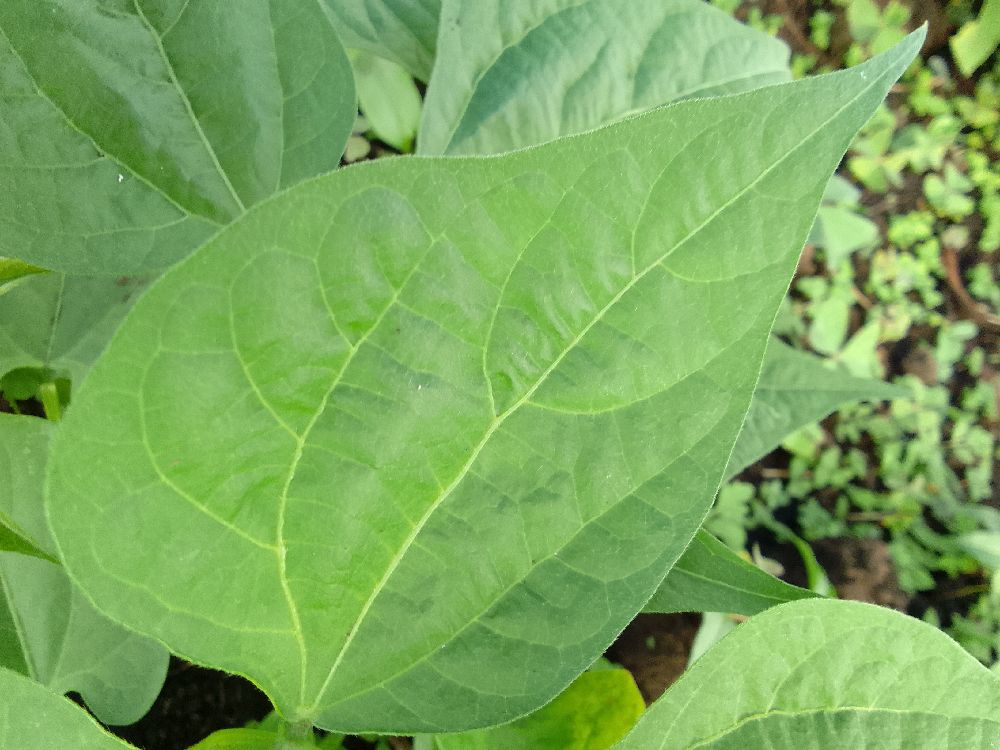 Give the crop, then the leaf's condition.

common bean, healthy
